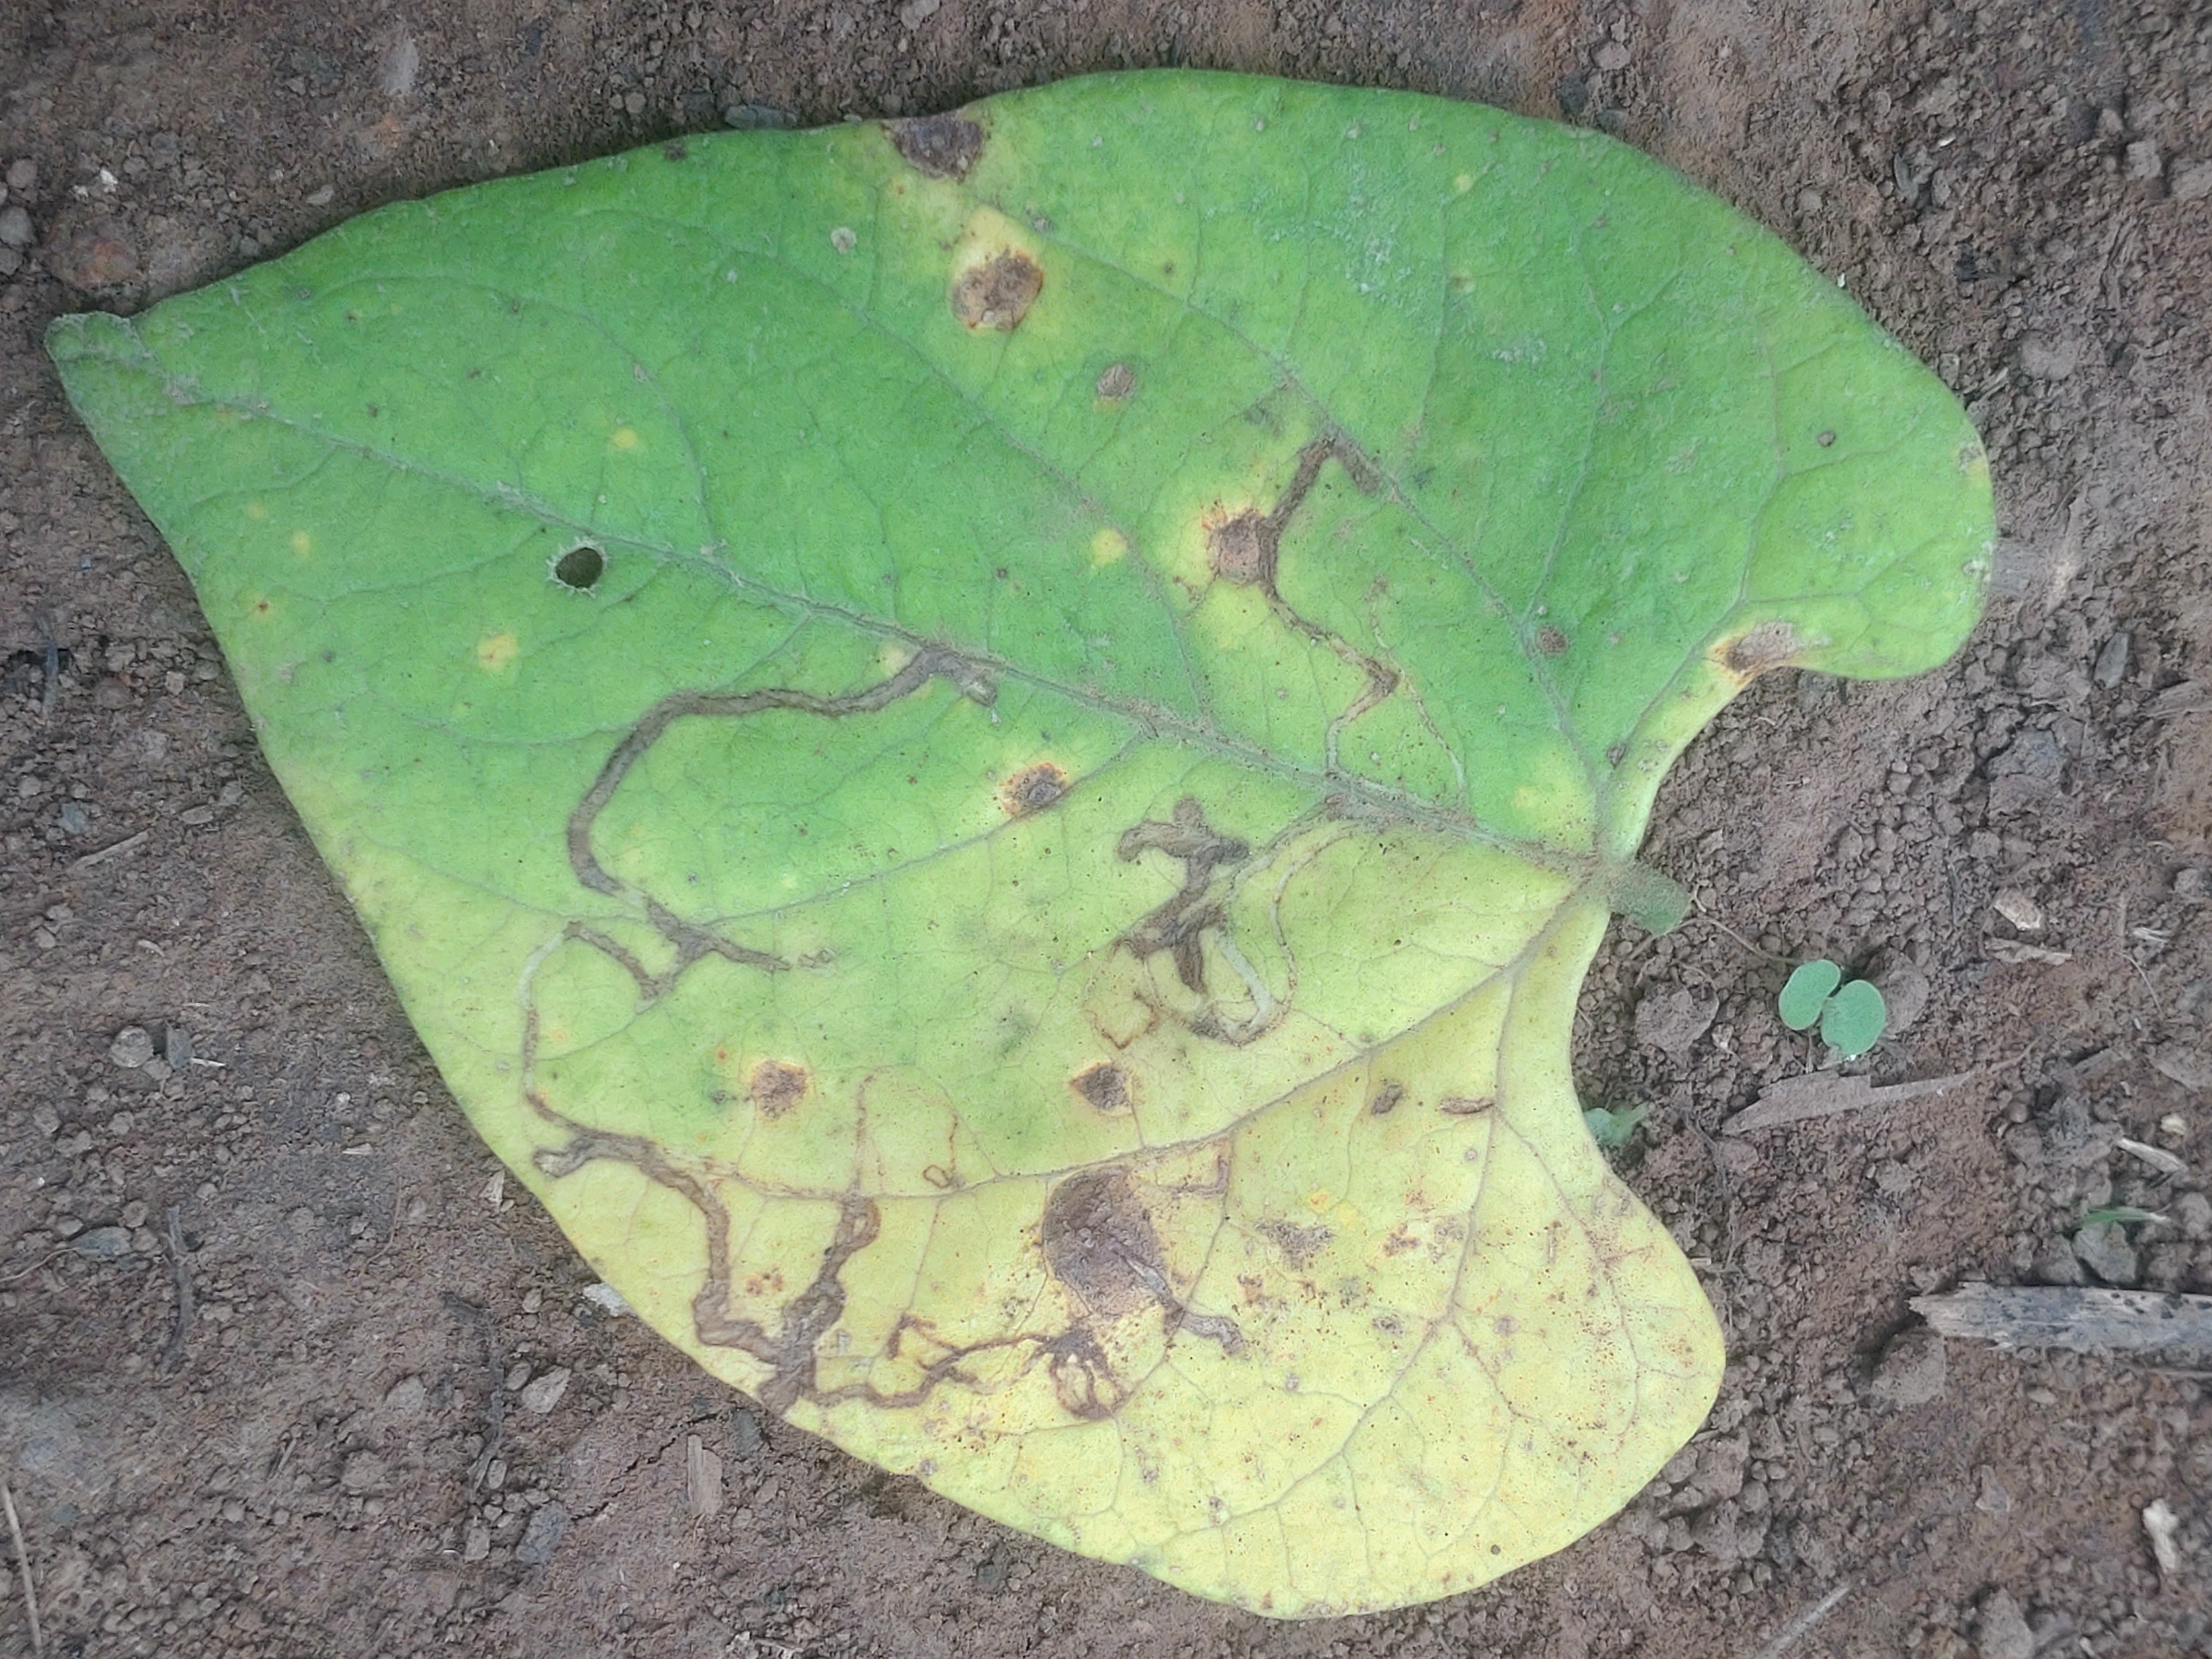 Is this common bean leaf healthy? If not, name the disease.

anthracnose
